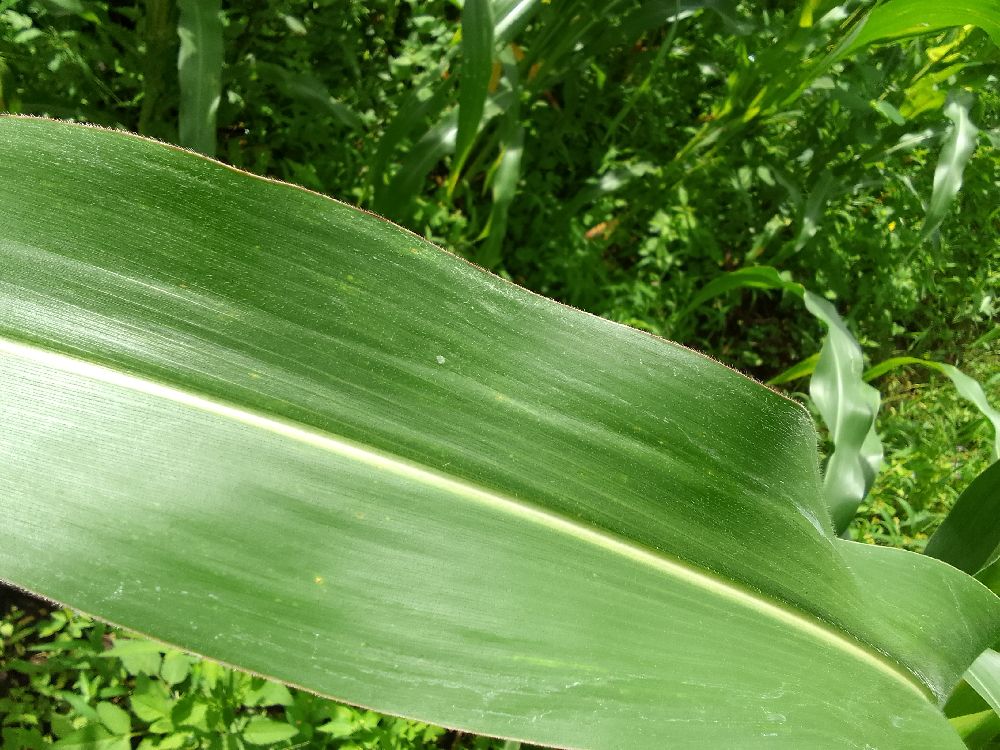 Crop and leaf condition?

maize, healthy
